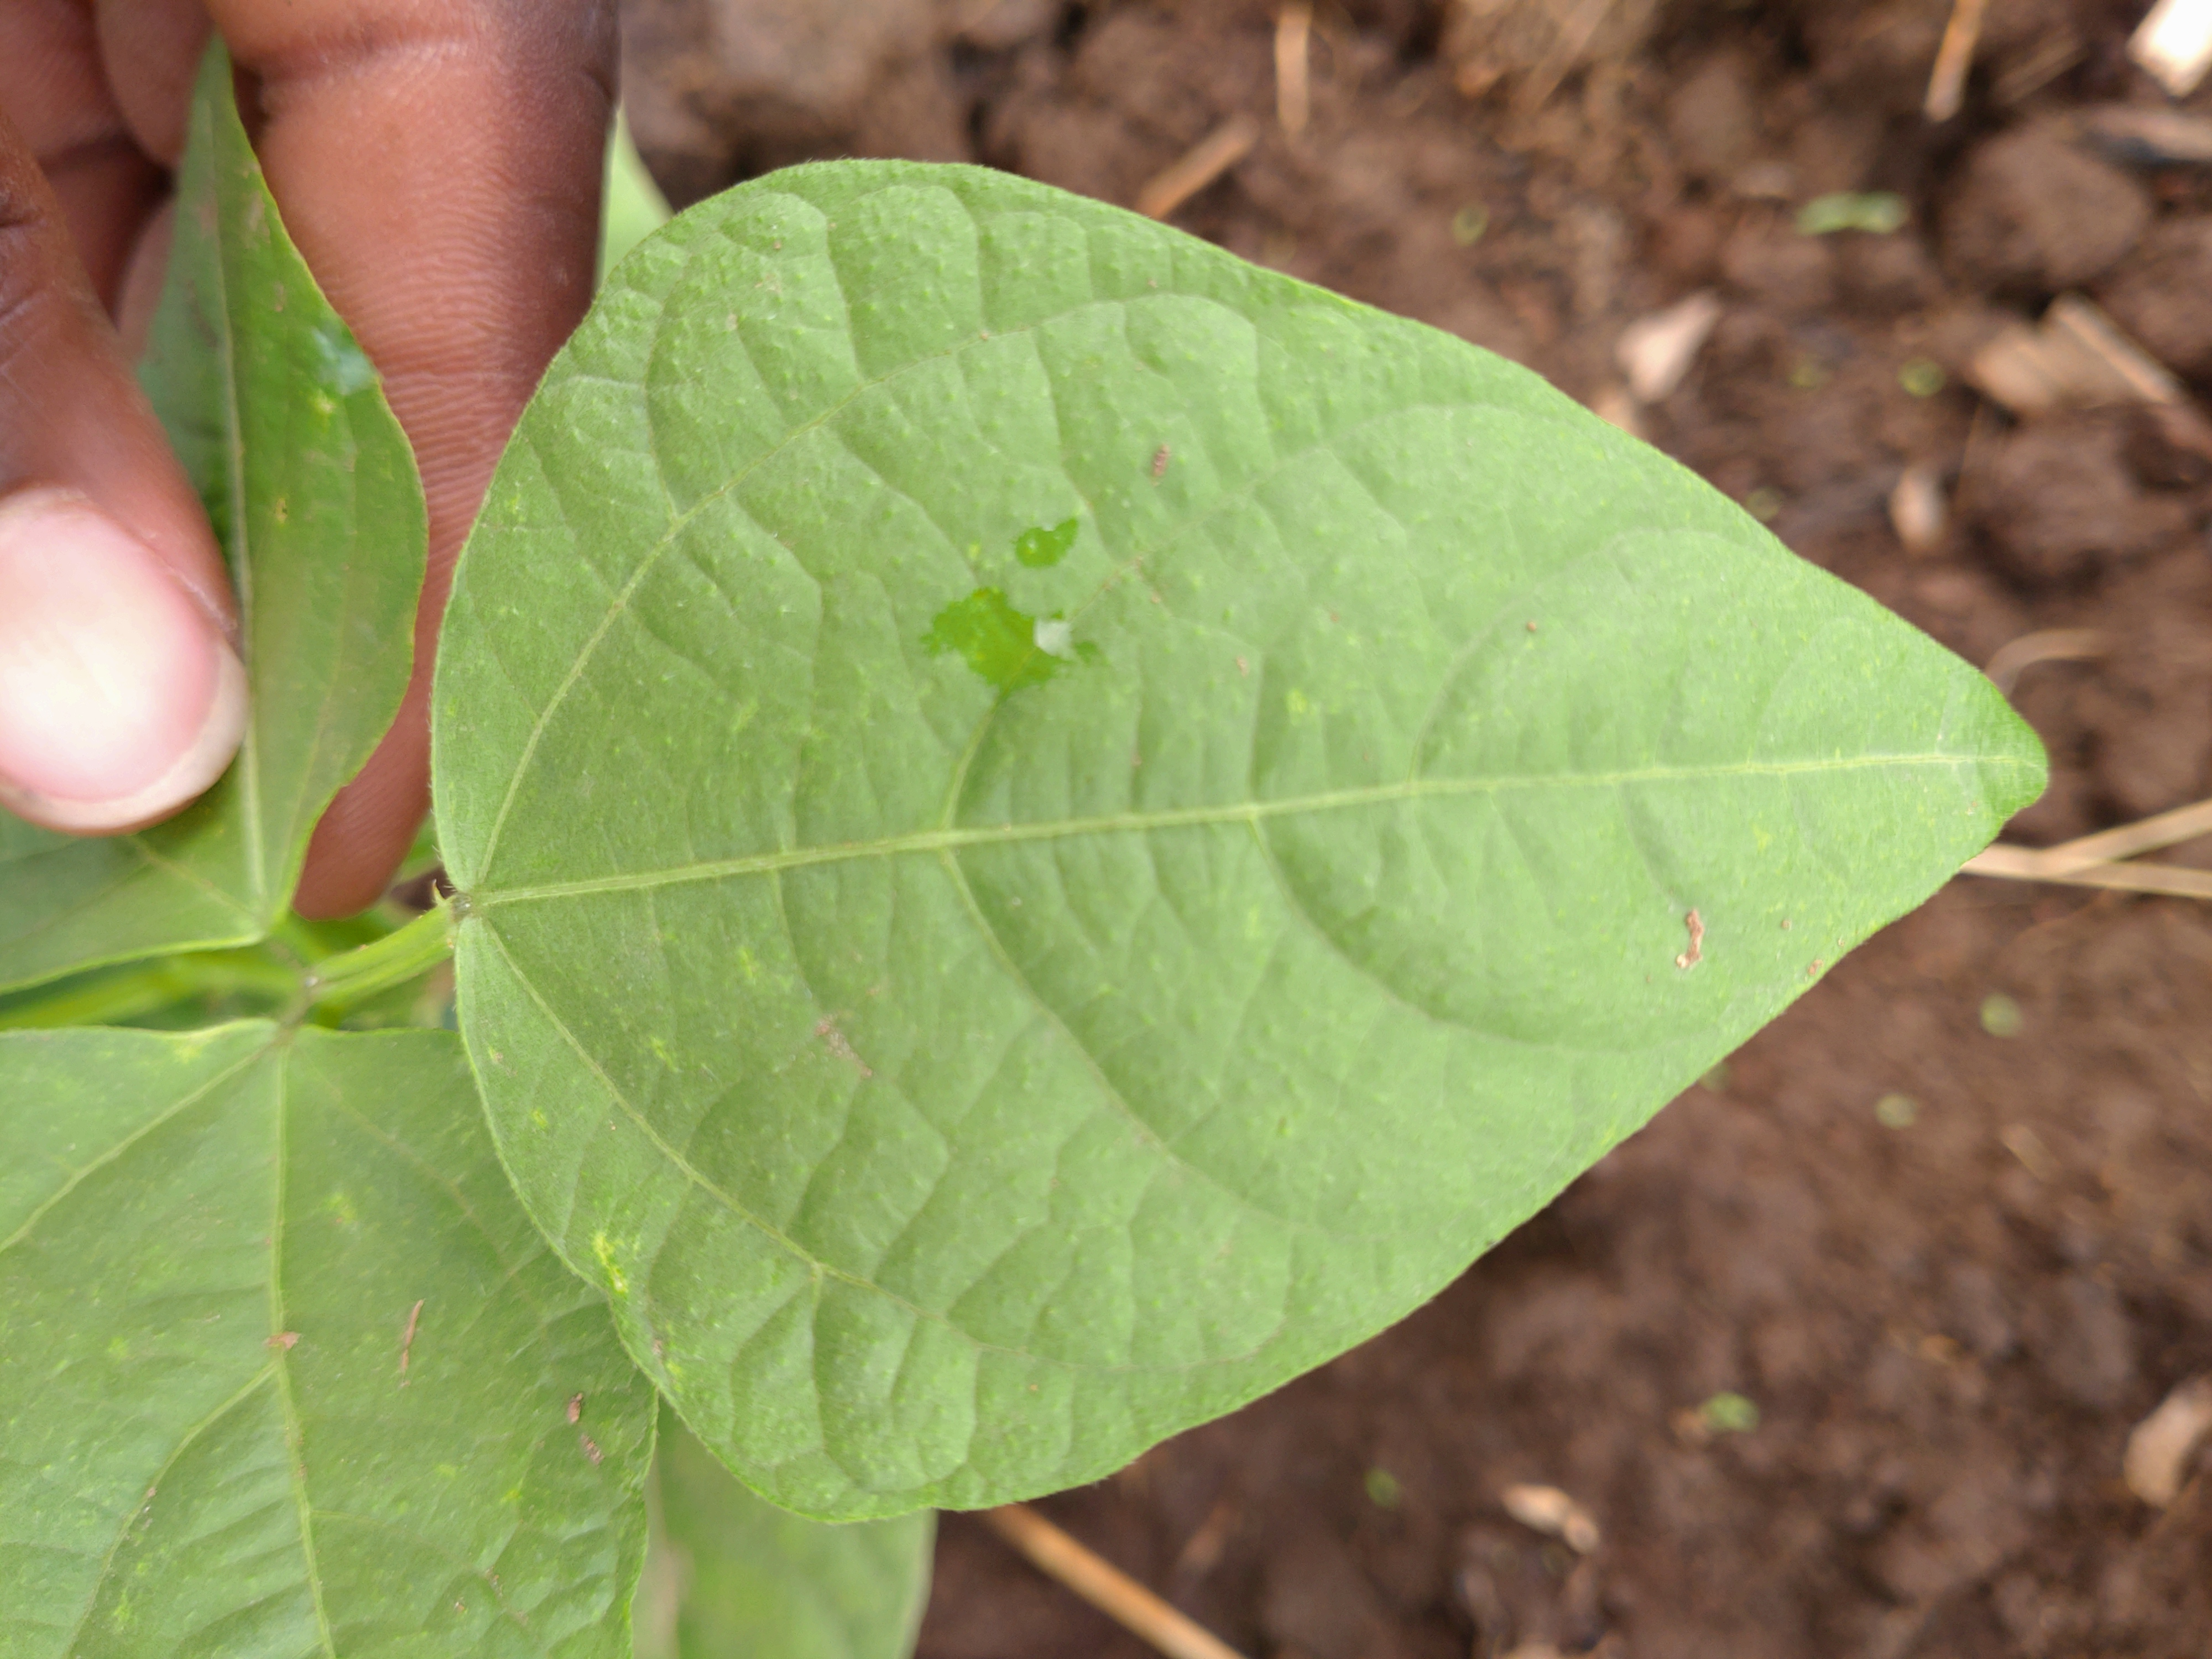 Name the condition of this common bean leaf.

healthy
